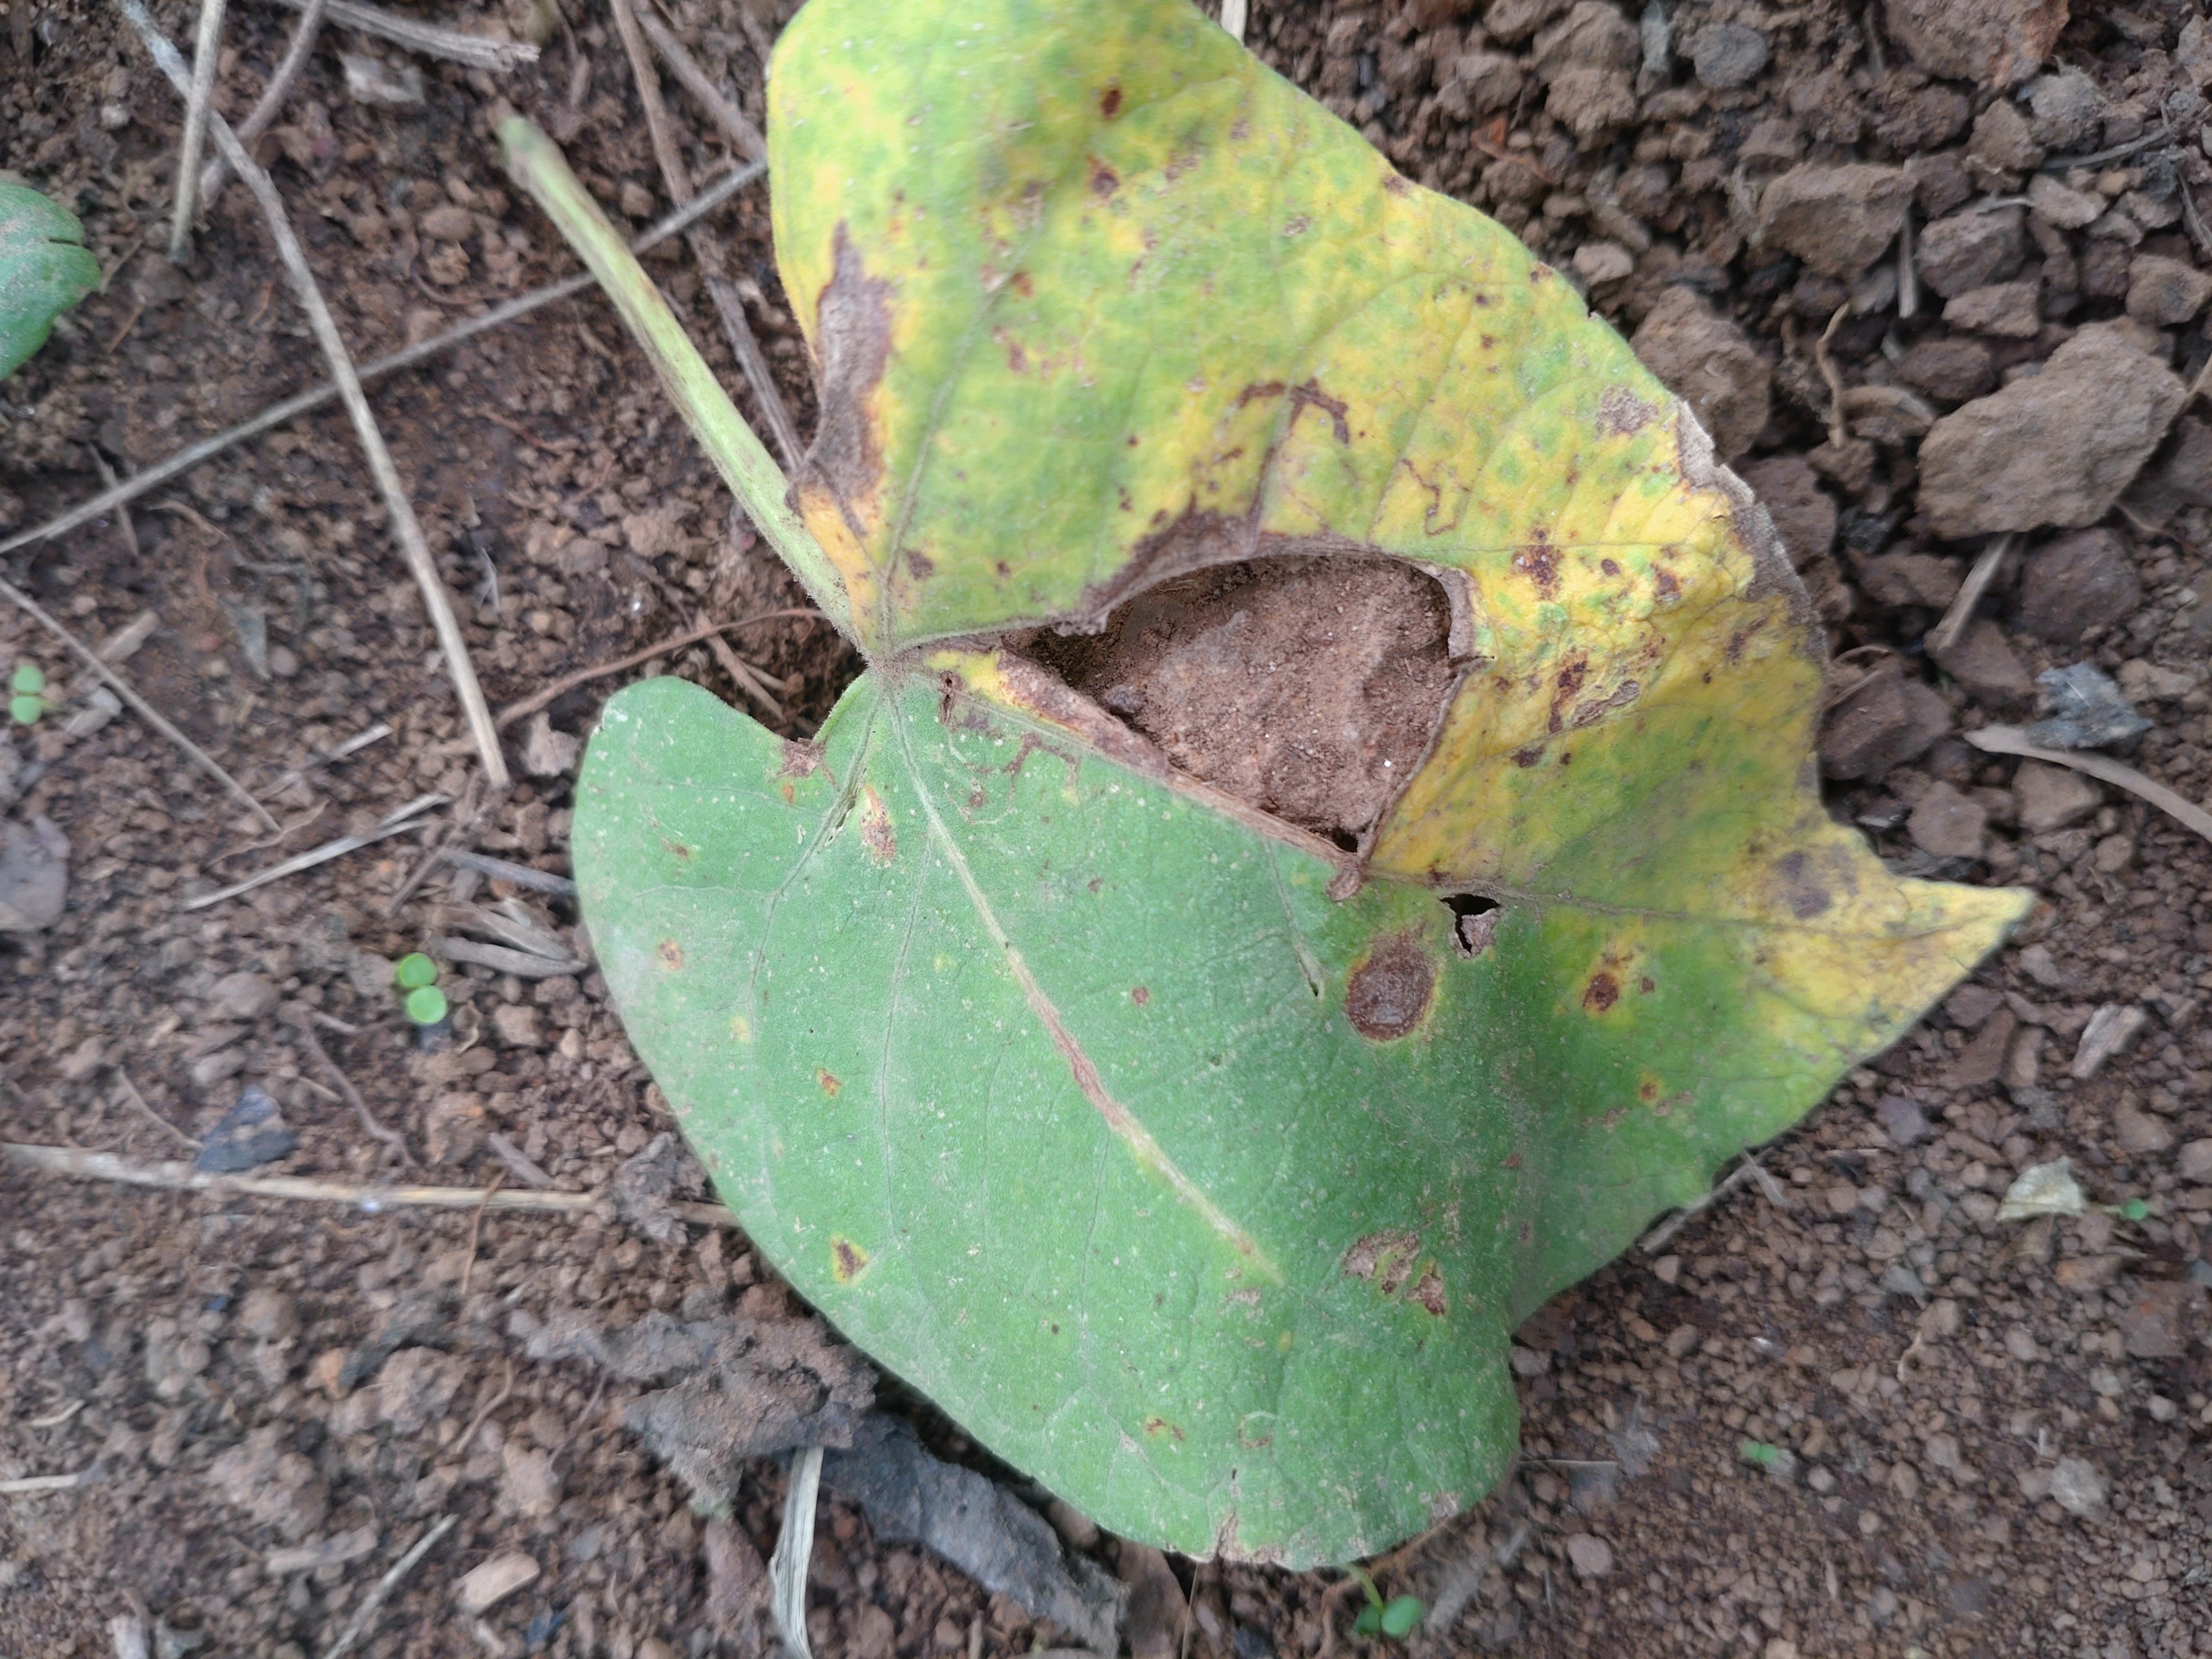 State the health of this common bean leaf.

rust
